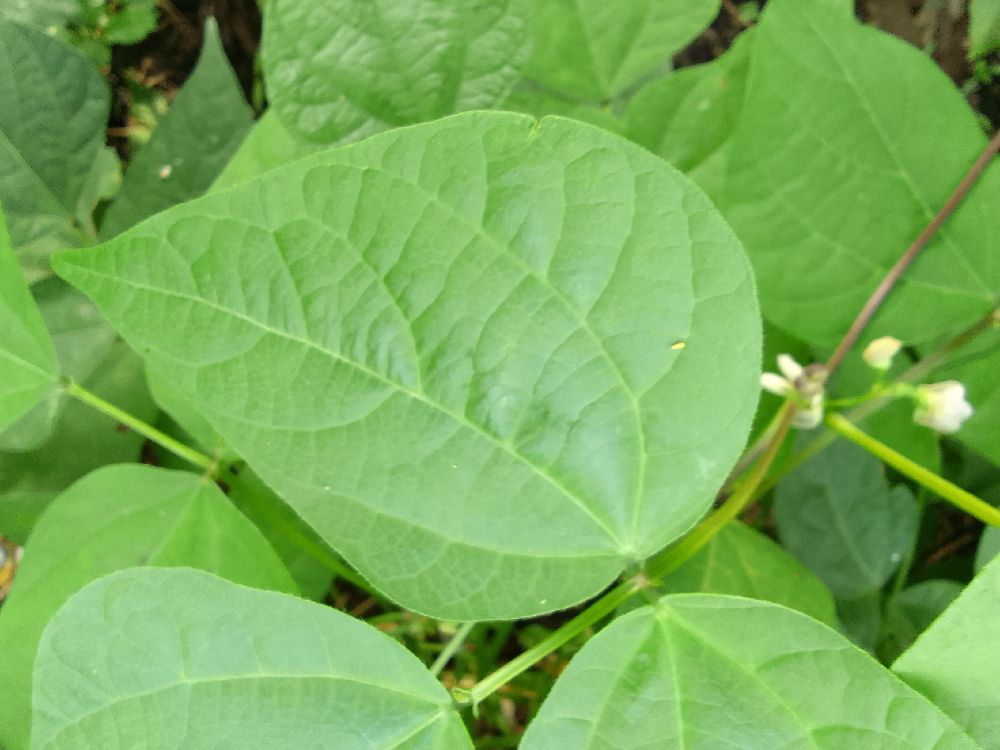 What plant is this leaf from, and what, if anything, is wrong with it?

common bean, healthy
